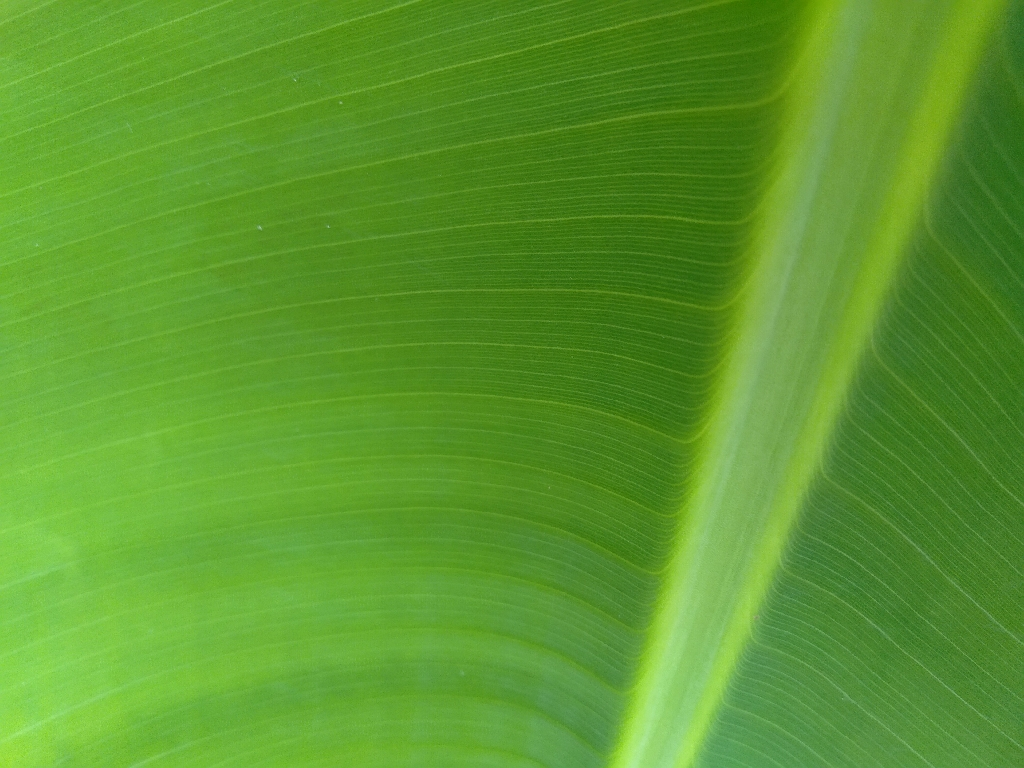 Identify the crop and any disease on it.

banana, healthy
